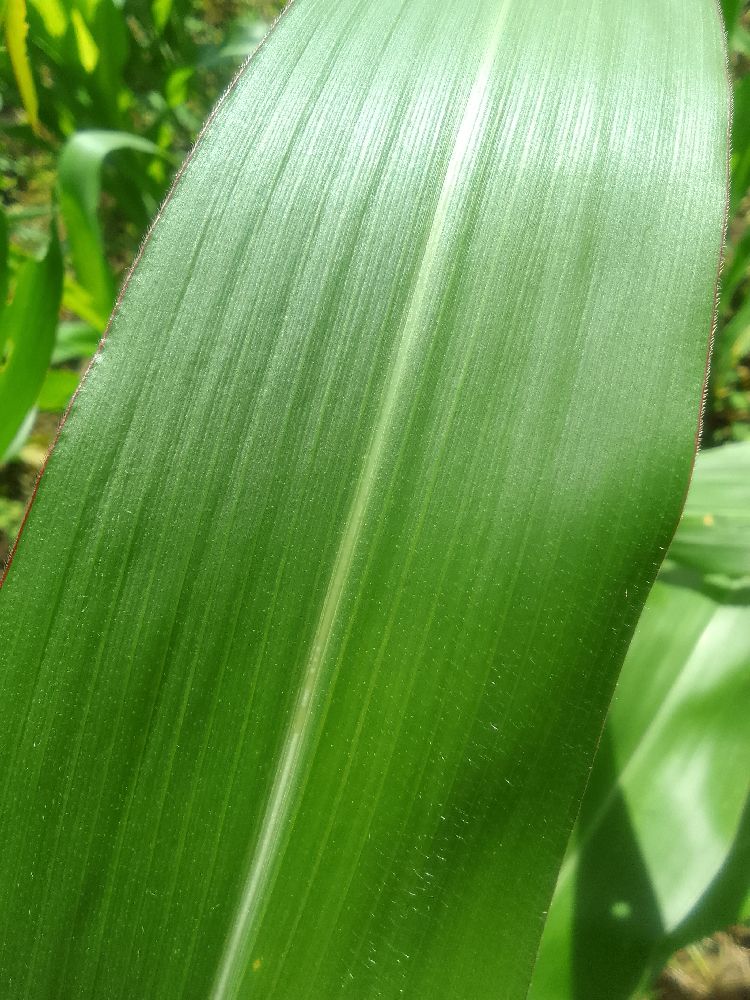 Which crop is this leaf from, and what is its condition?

maize, healthy
